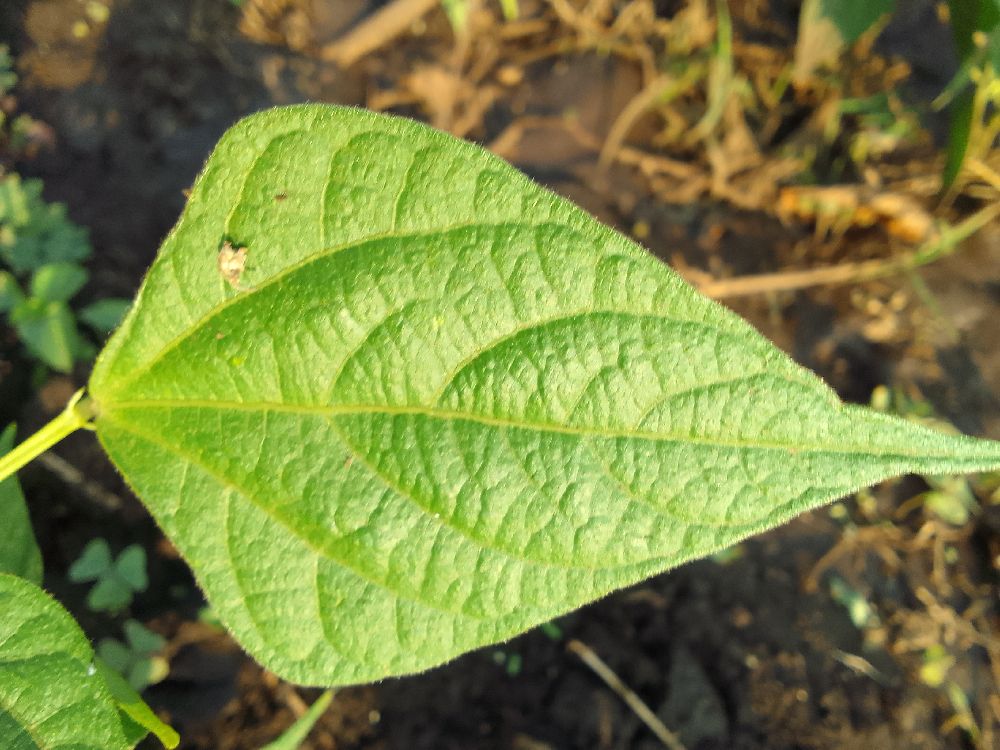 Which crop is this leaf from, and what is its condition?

common bean, healthy
